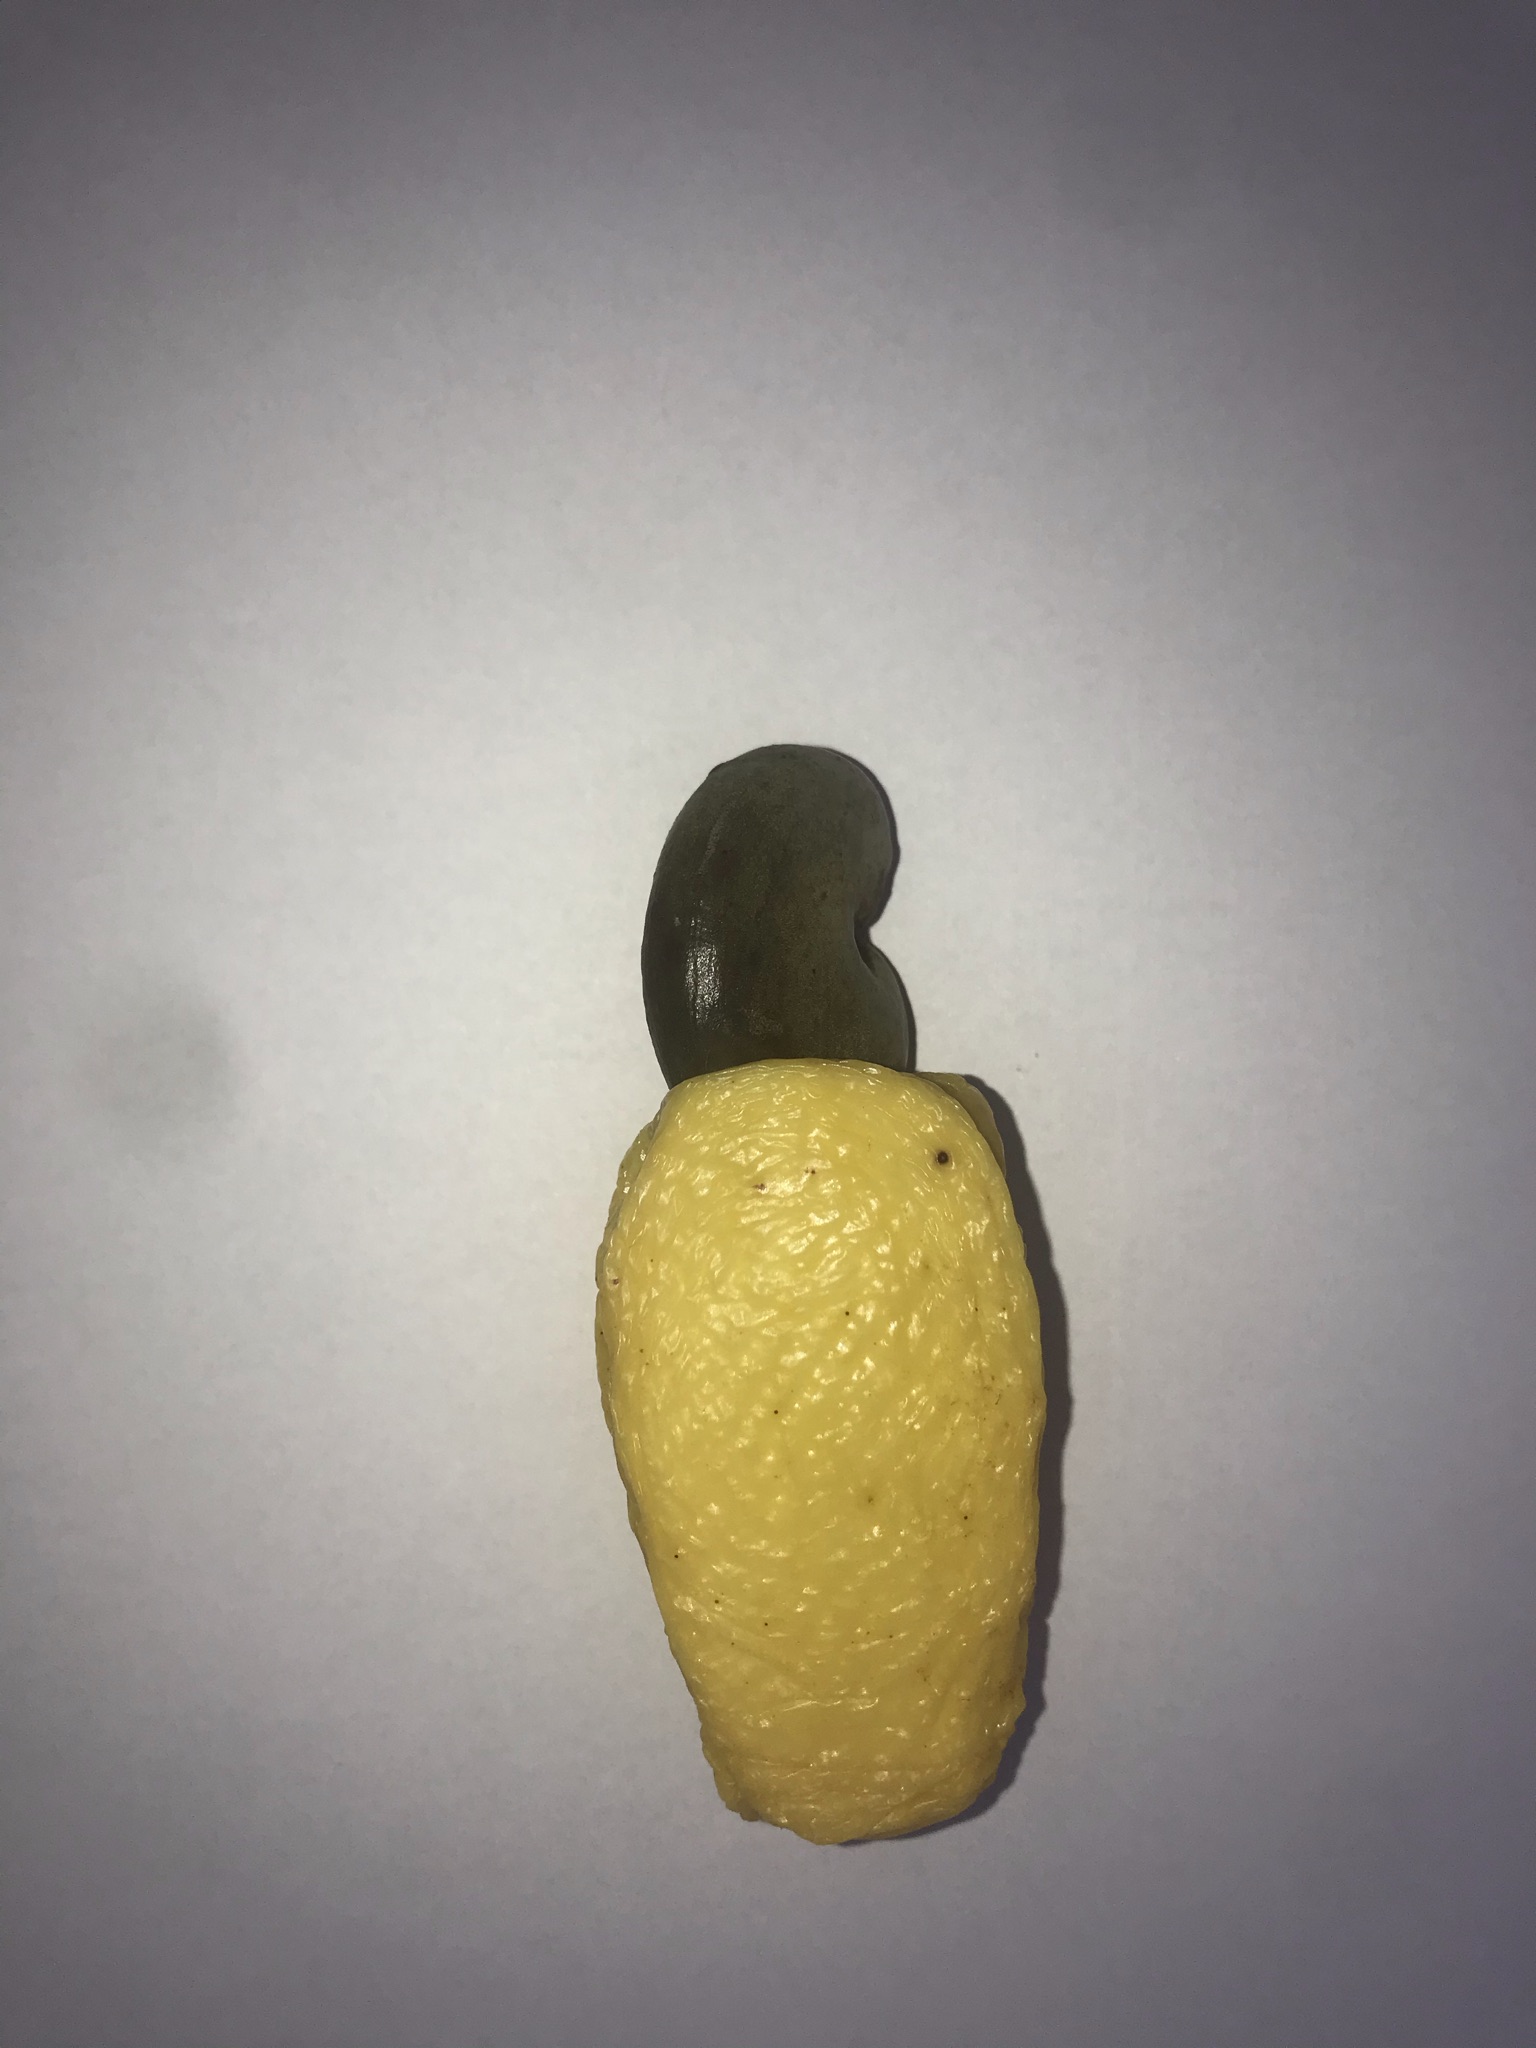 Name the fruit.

caju amarelo
